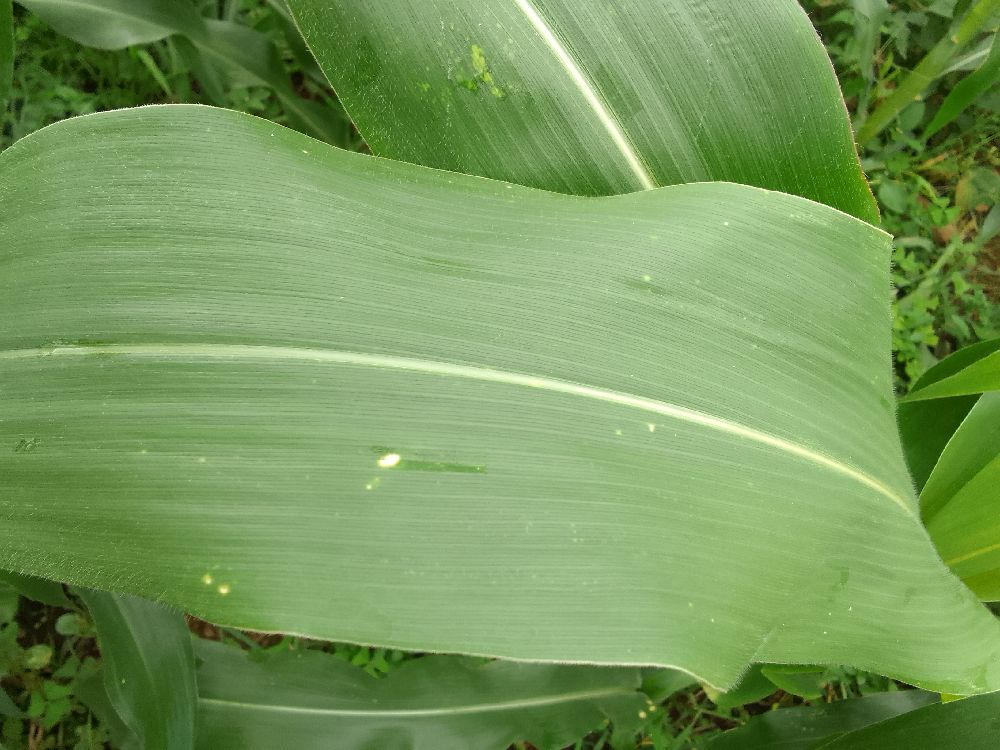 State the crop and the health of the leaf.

maize, healthy
